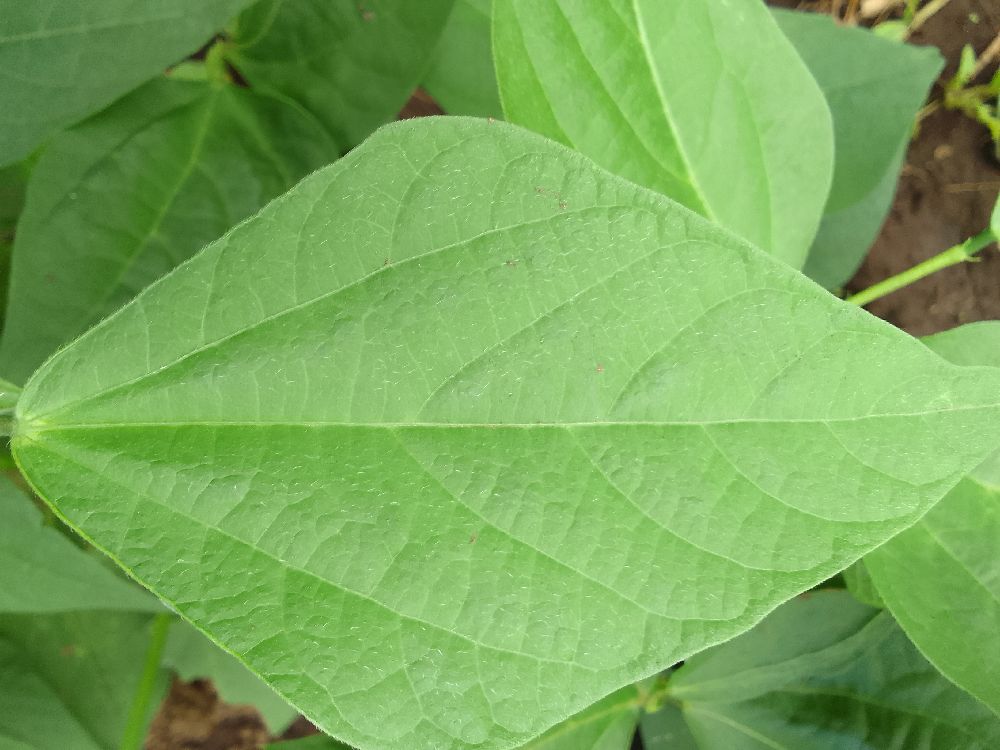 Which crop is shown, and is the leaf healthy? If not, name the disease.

common bean, healthy
